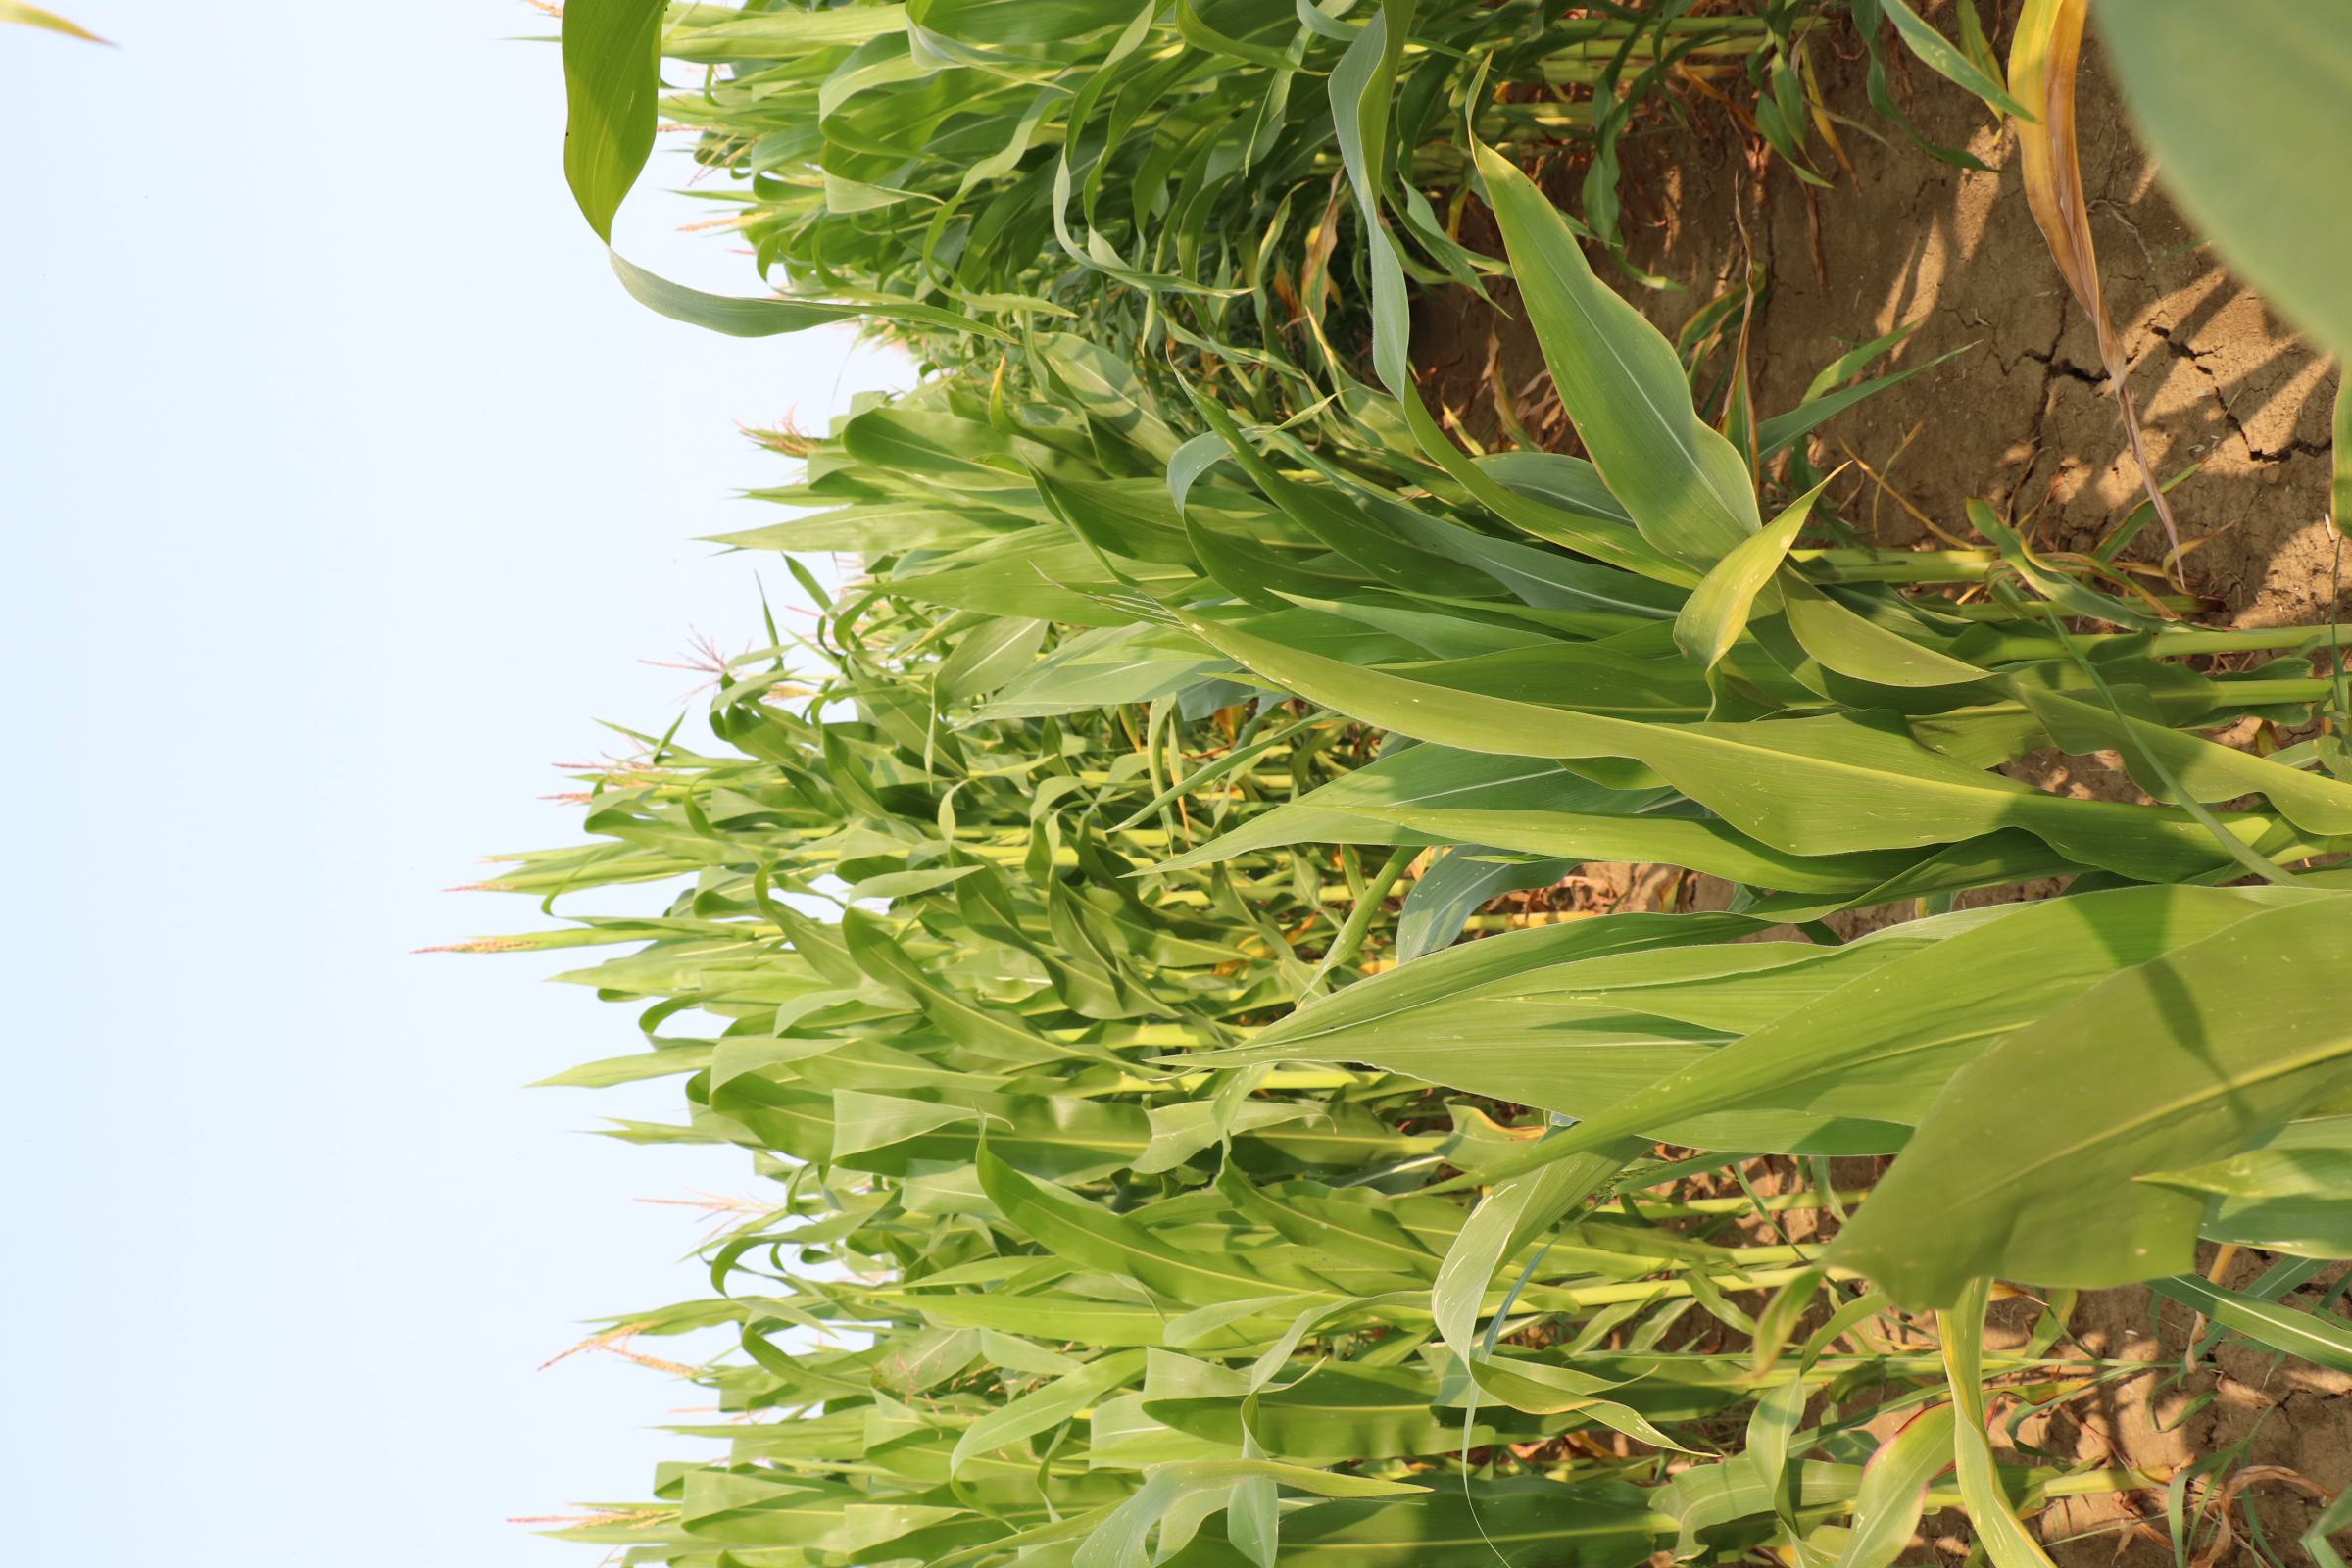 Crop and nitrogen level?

maize, no added nitrogen
